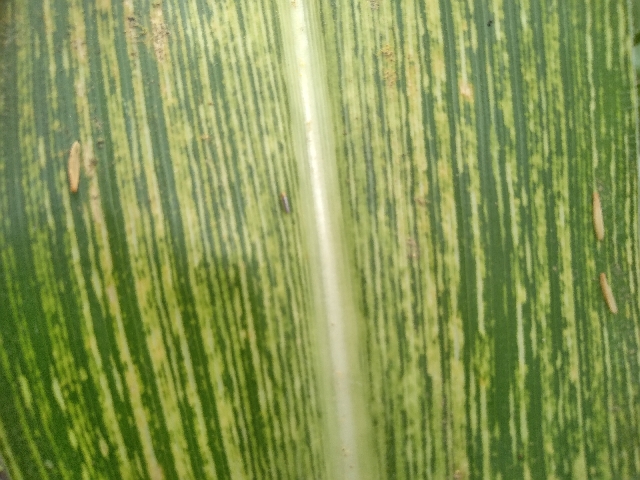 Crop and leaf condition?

maize, maize streak virus
